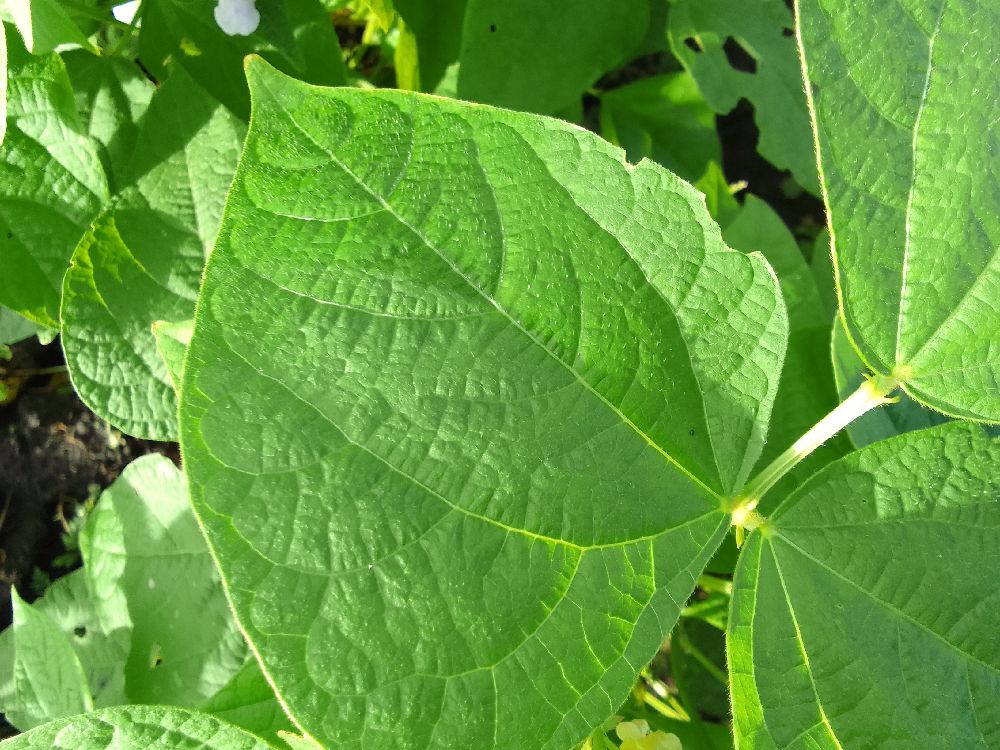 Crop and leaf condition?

common bean, healthy
